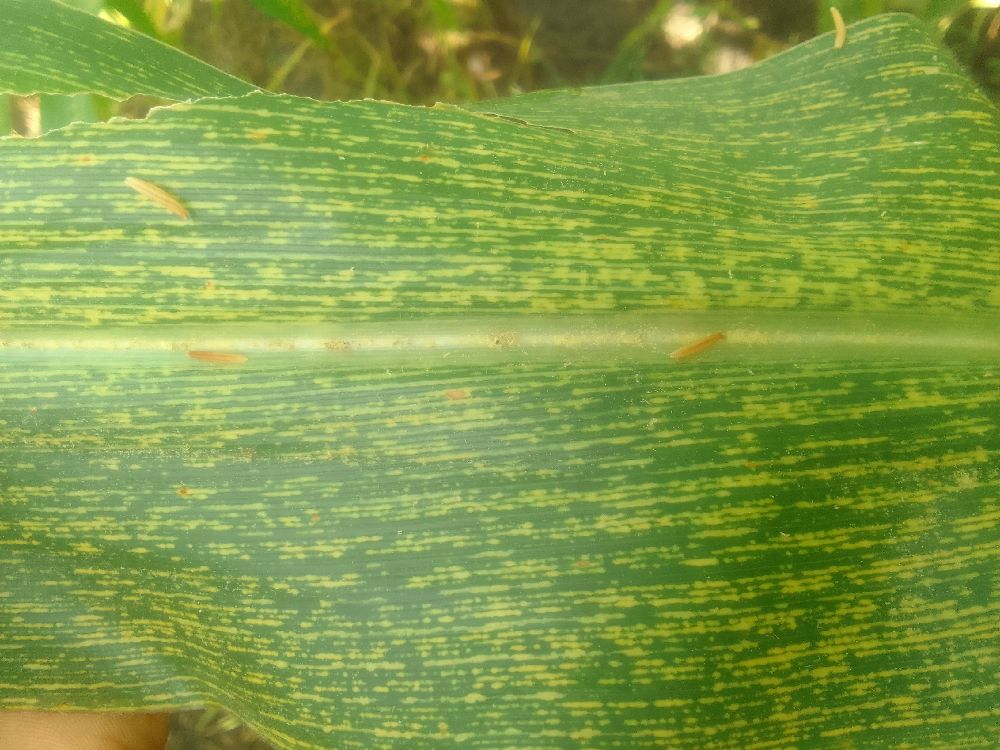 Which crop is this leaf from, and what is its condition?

maize, maize streak virus
